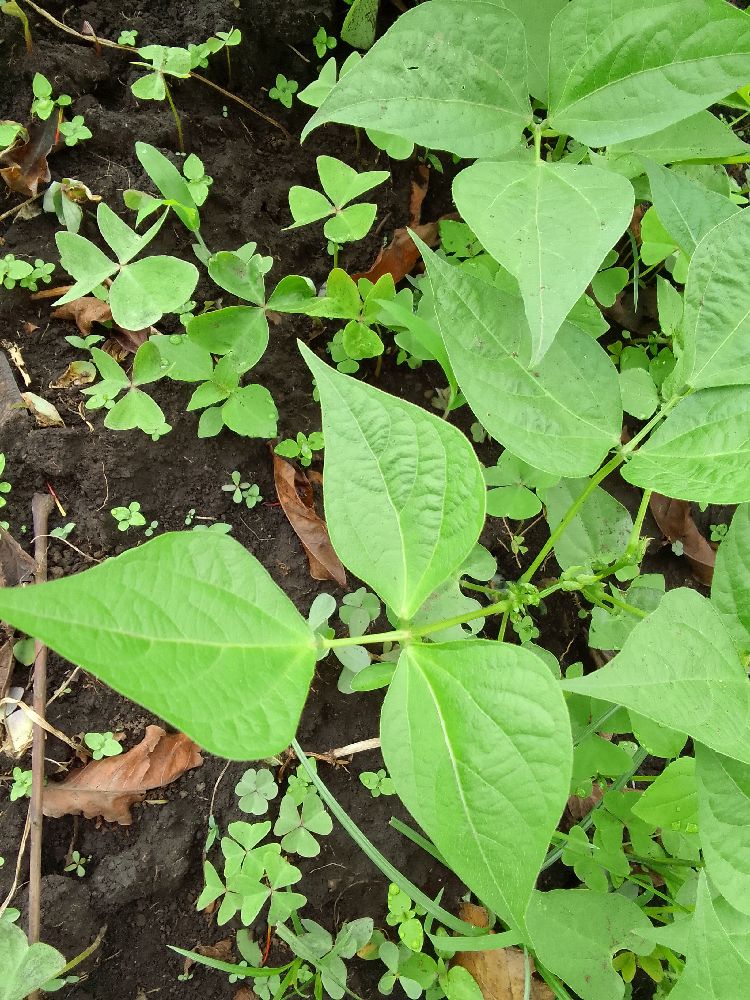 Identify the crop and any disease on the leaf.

common bean, healthy
